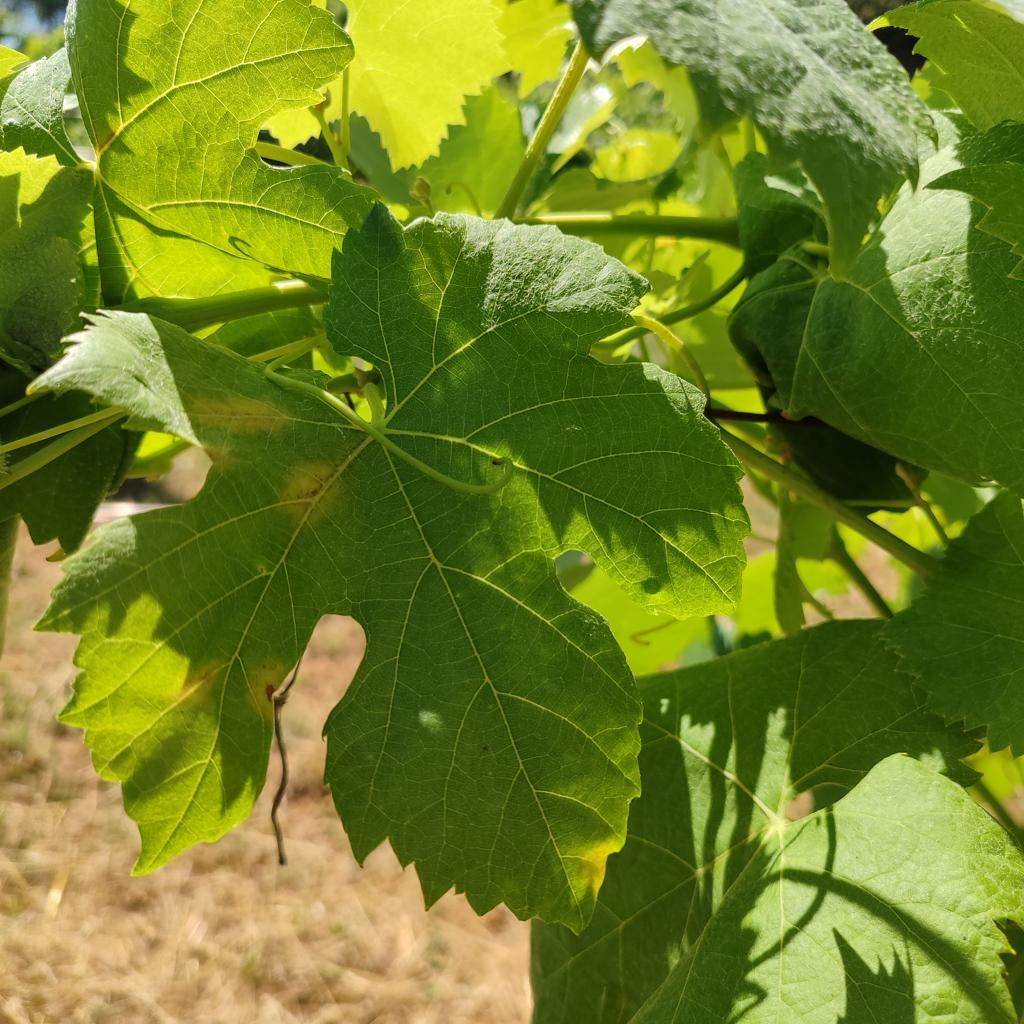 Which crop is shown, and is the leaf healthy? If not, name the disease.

grapevine, downy mildew
